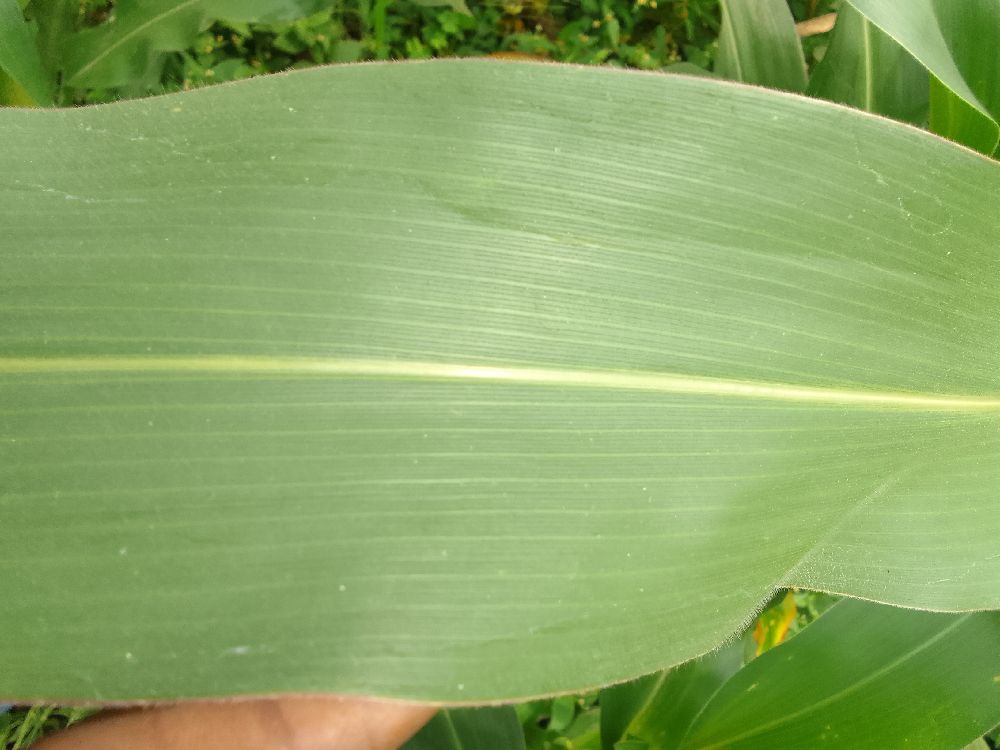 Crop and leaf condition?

maize, healthy
